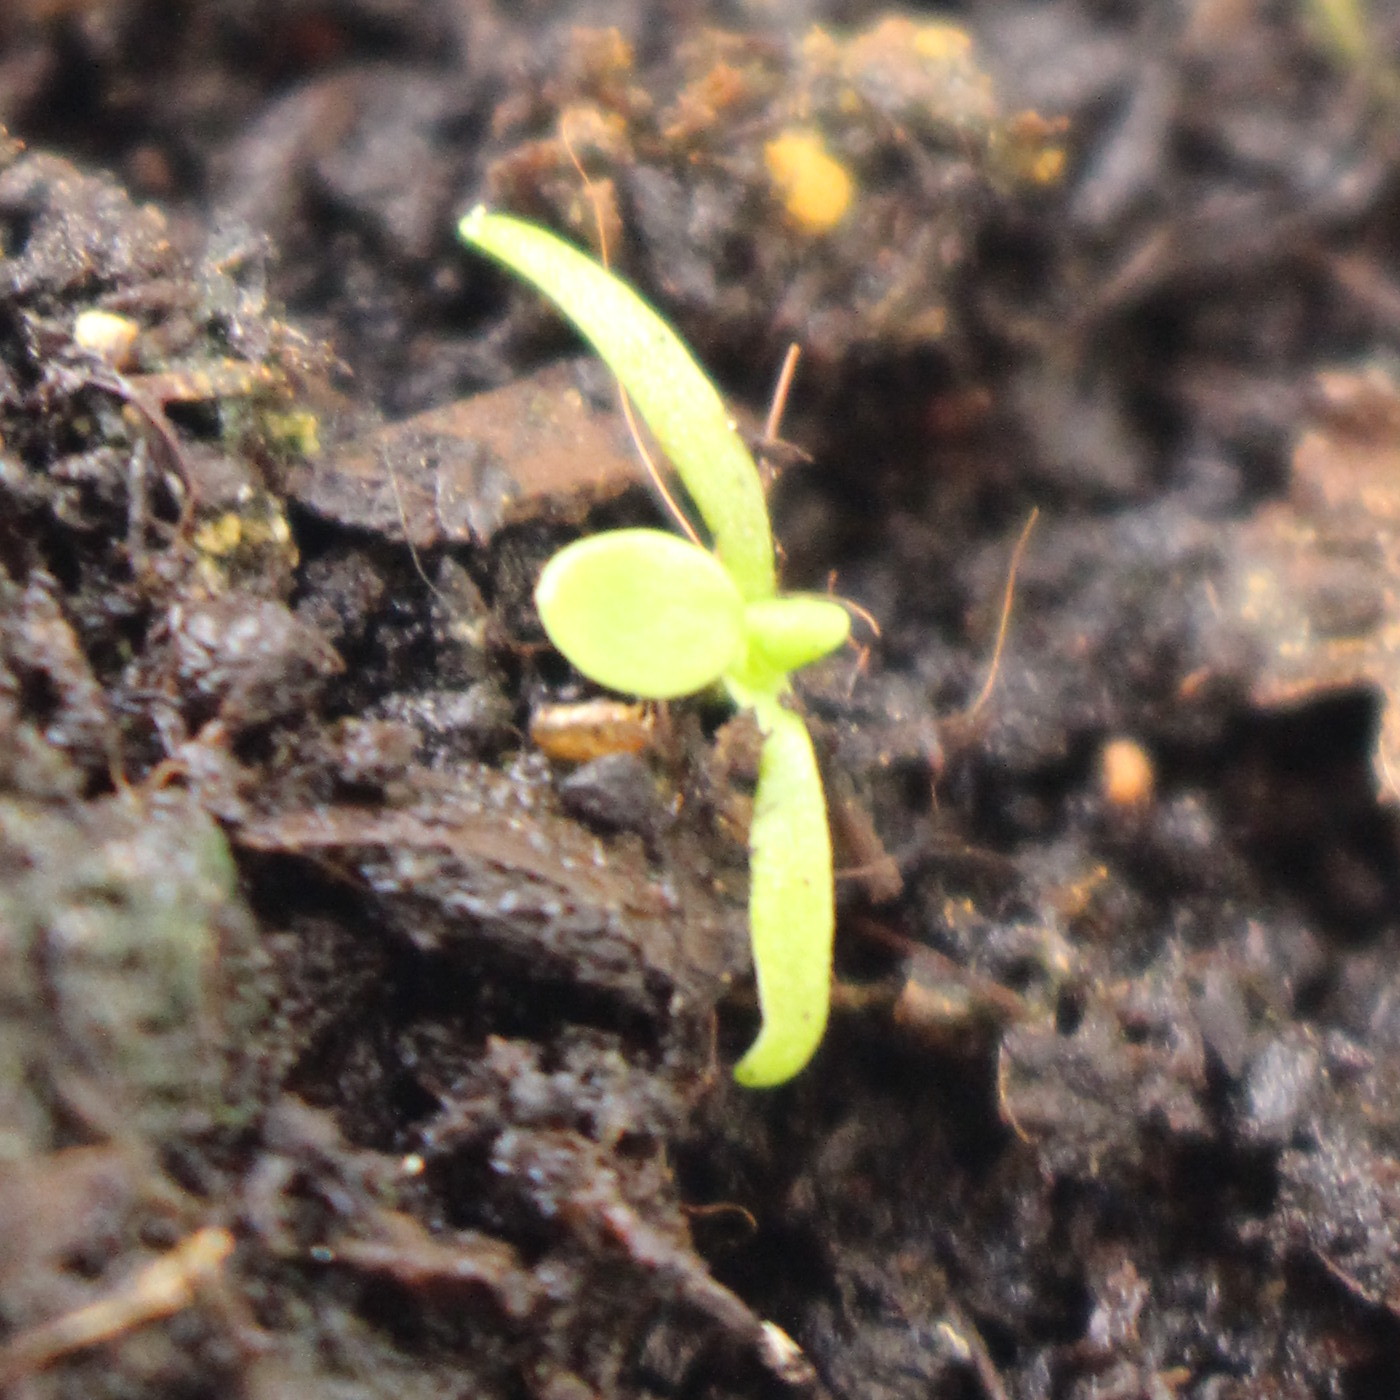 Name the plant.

Papaver rhoeas
